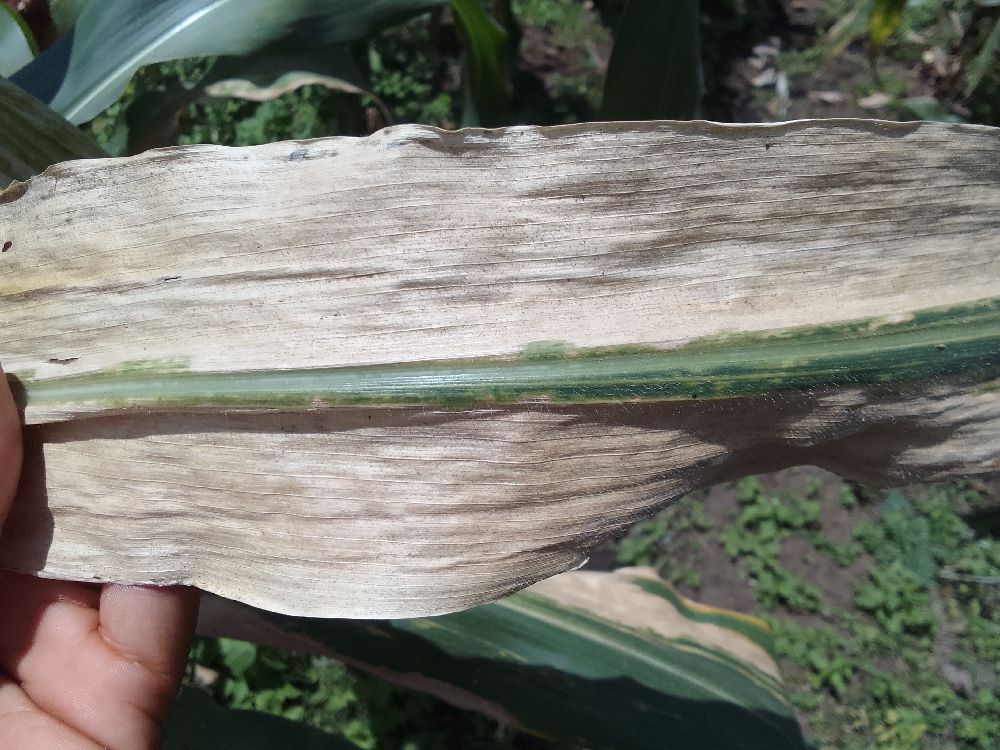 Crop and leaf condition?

maize, maize lethal necrosis
